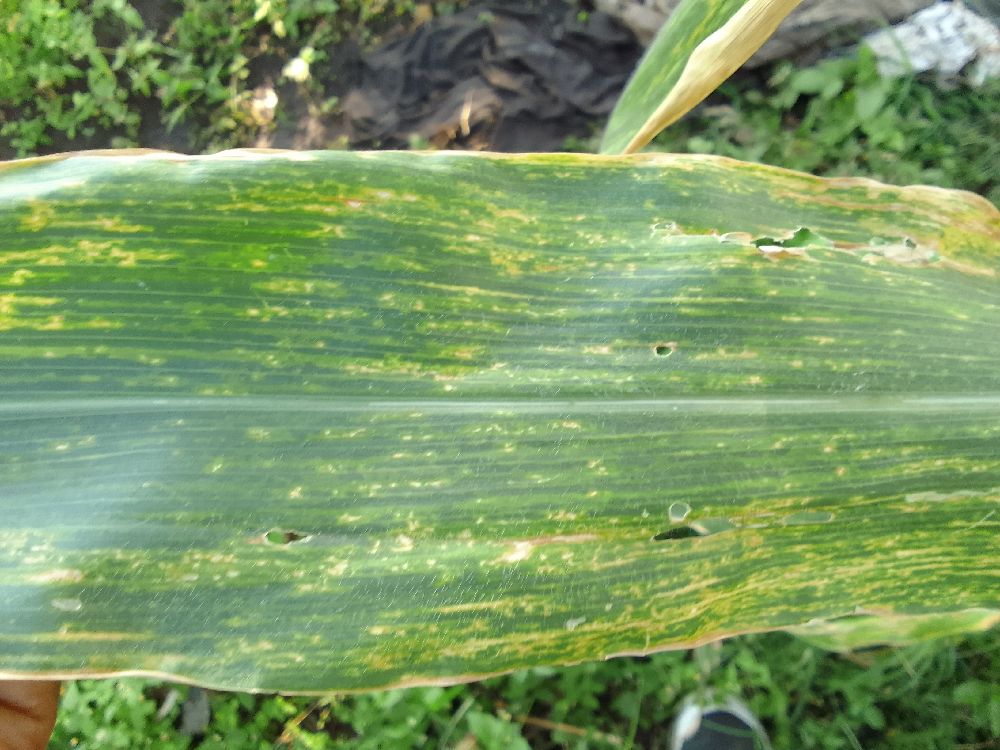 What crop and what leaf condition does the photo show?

maize, maize lethal necrosis
